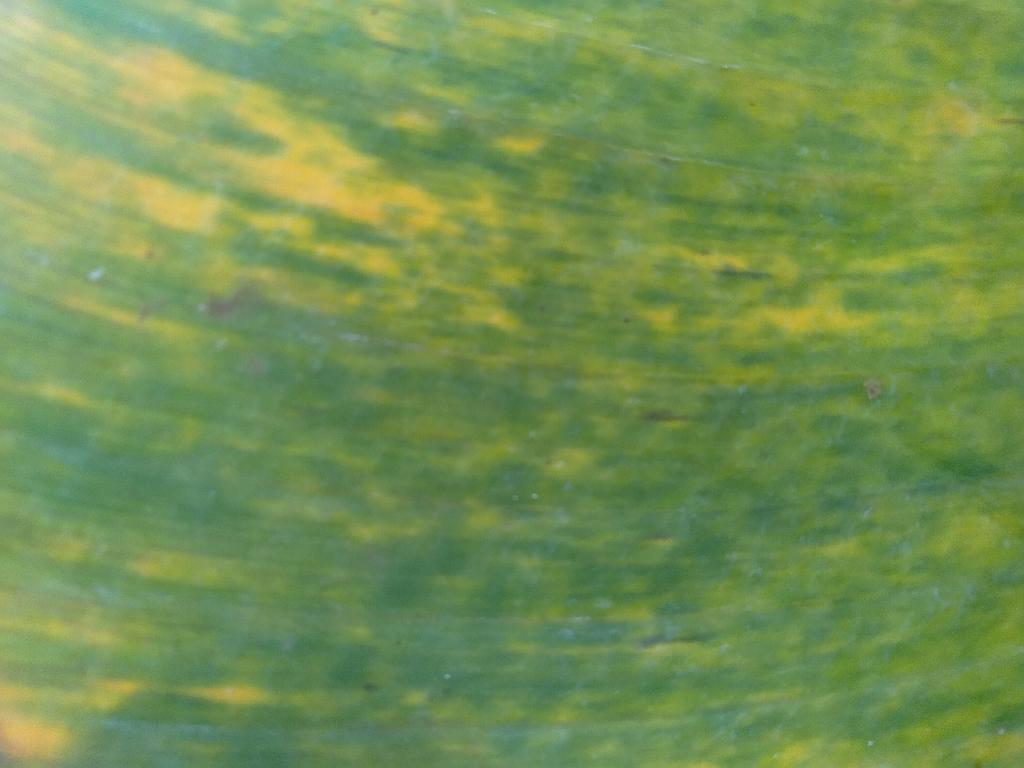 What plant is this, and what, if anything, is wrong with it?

banana, fusarium wilt race 1
